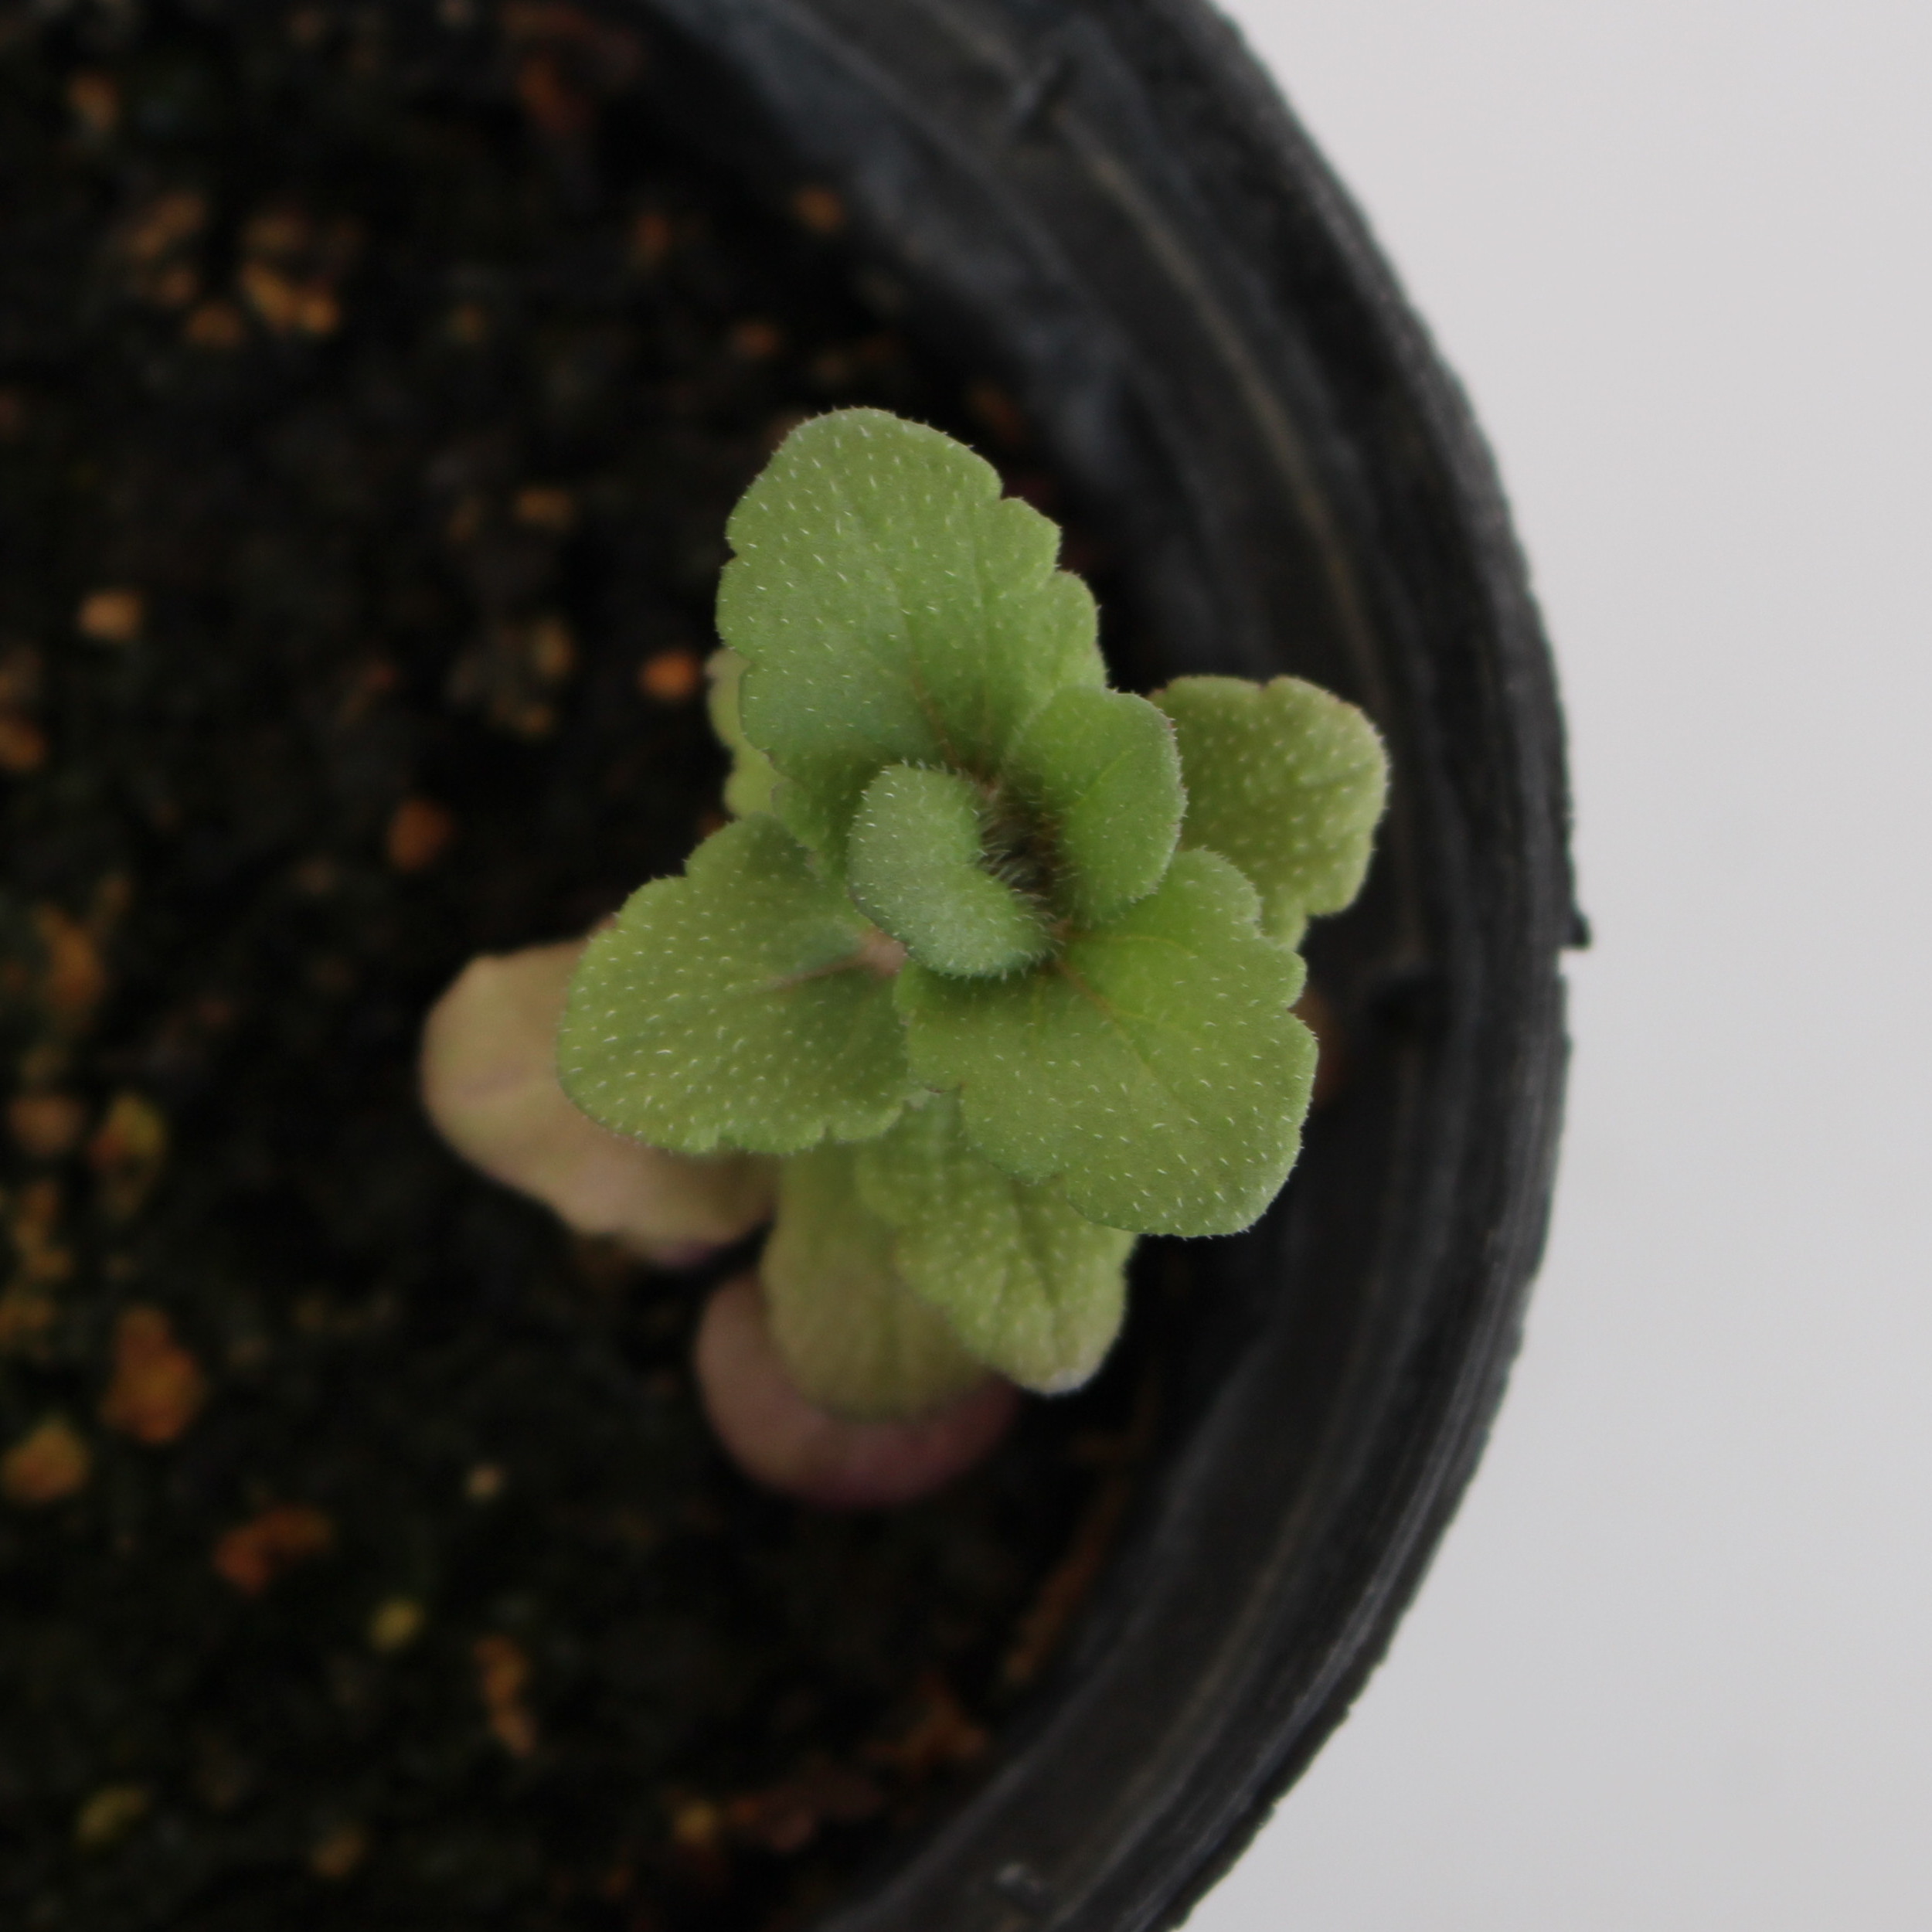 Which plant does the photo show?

Veronica persica
